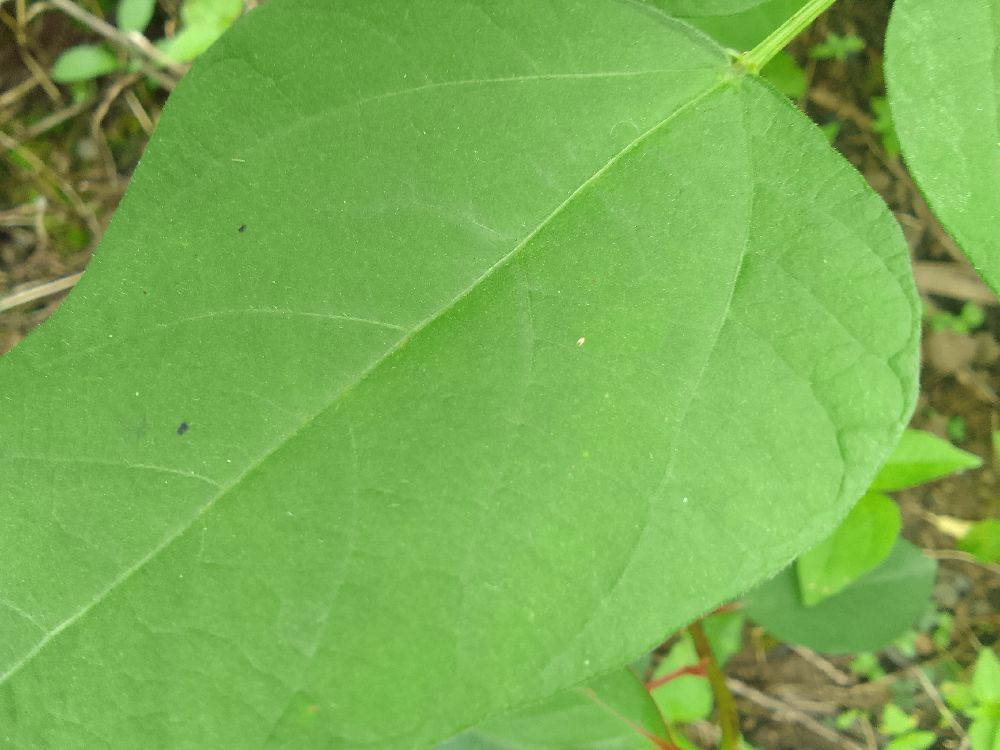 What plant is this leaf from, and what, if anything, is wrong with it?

common bean, healthy
